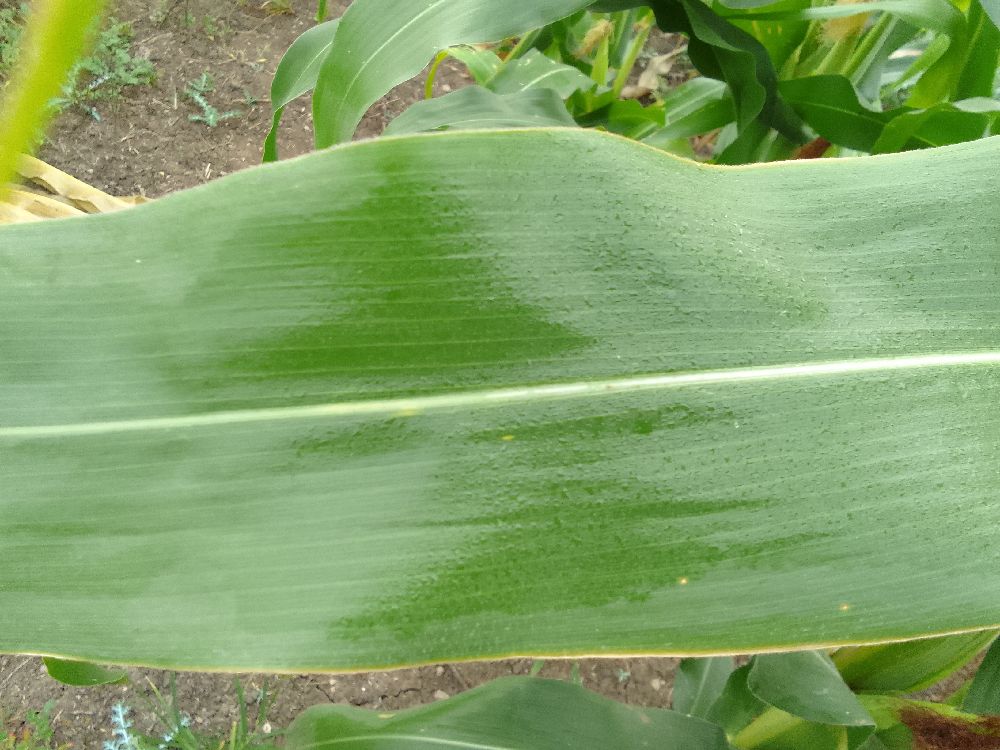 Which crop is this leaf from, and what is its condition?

maize, healthy
